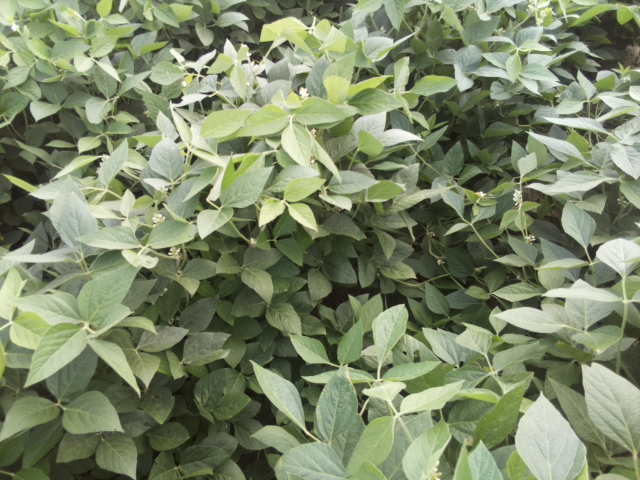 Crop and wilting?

soybean, leaves with no wilting
